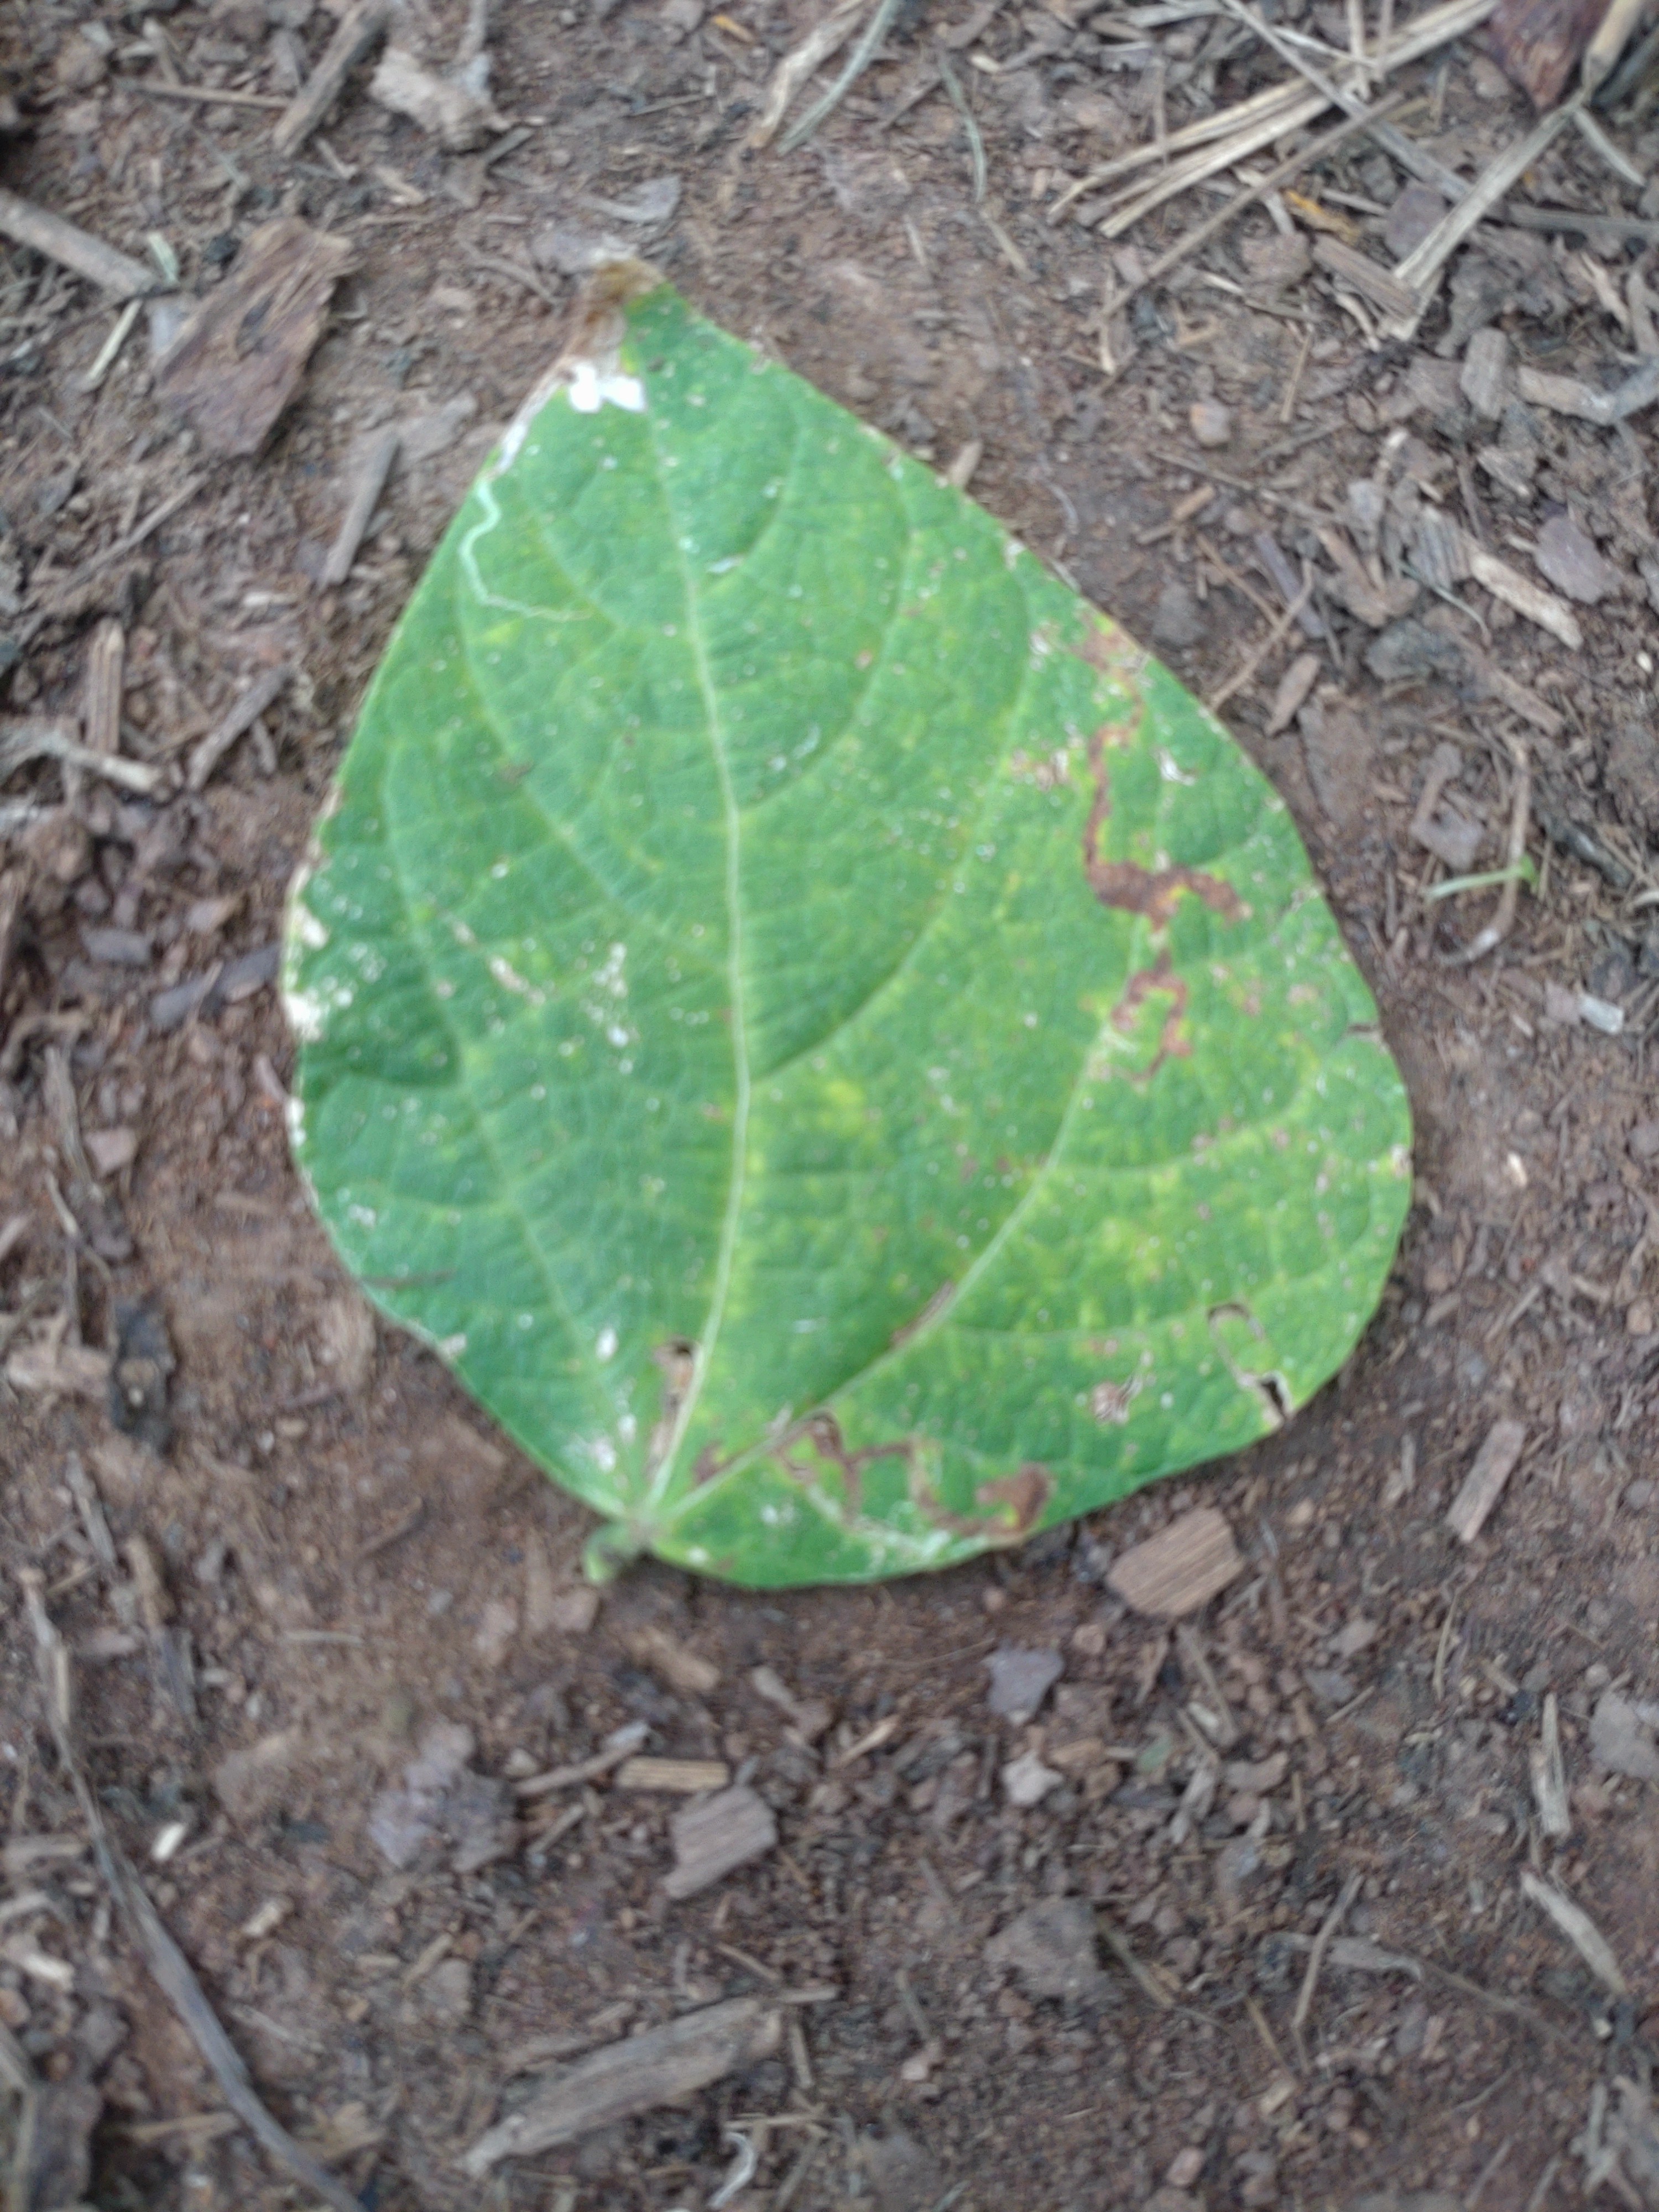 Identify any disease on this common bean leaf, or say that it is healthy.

anthracnose
